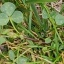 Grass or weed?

unstructured weed
